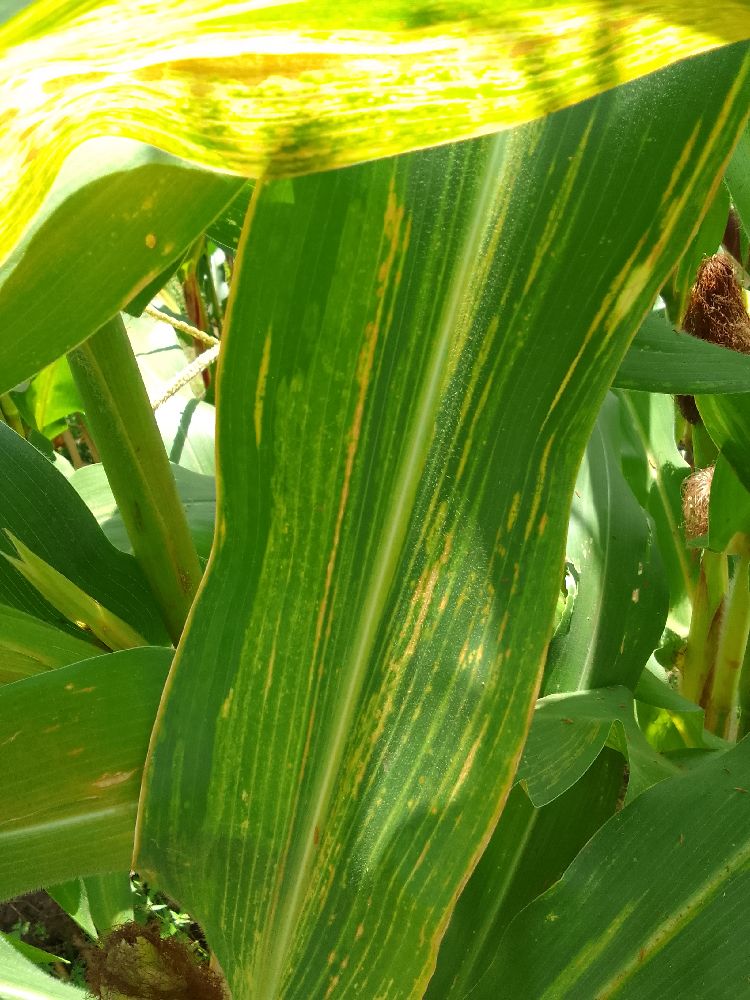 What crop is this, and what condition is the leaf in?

maize, maize lethal necrosis
